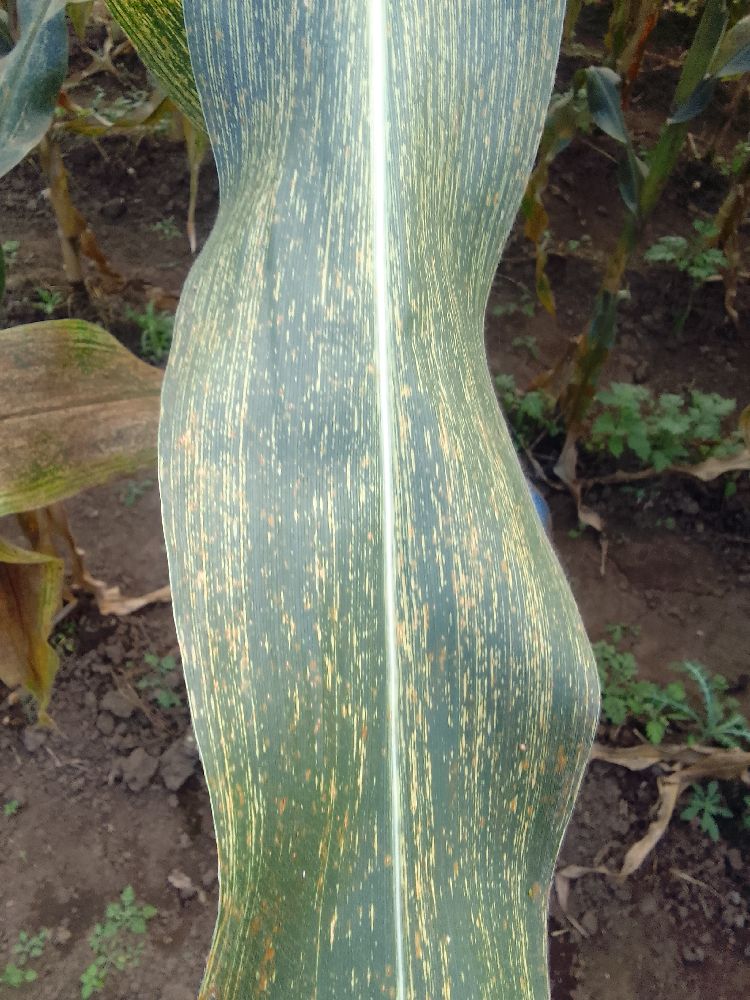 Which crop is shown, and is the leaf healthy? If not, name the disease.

maize, maize streak virus
